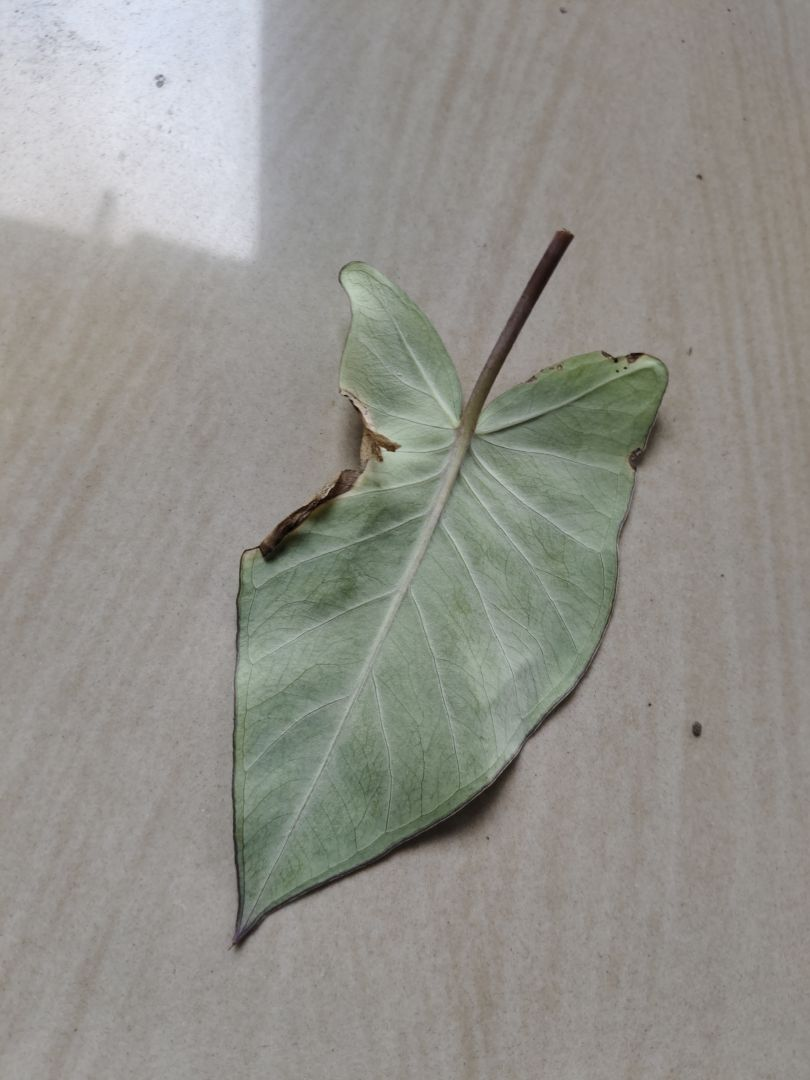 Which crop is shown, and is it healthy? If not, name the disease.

taro, leaf blight
